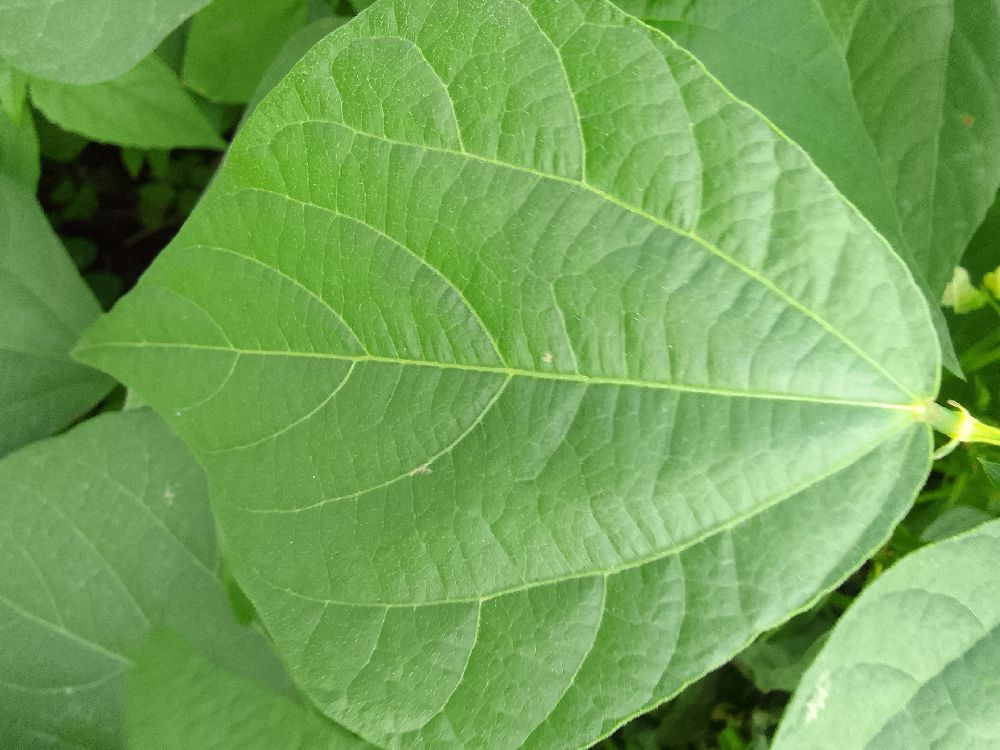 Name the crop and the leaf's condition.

common bean, healthy
